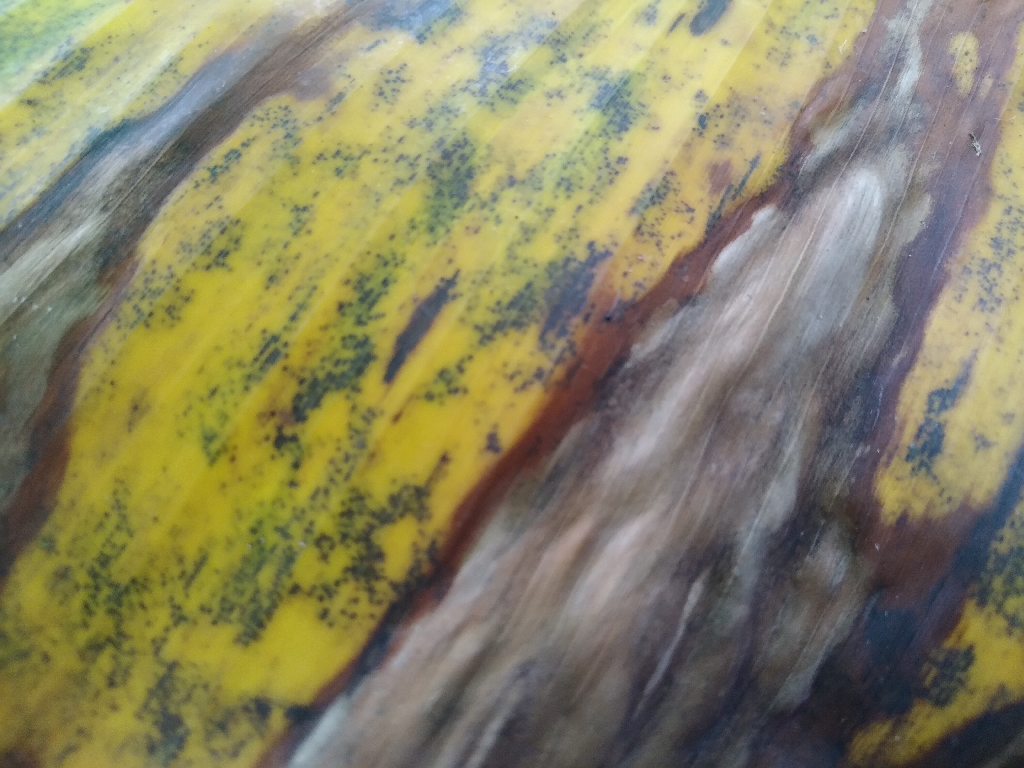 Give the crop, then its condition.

banana, black sigatoka
